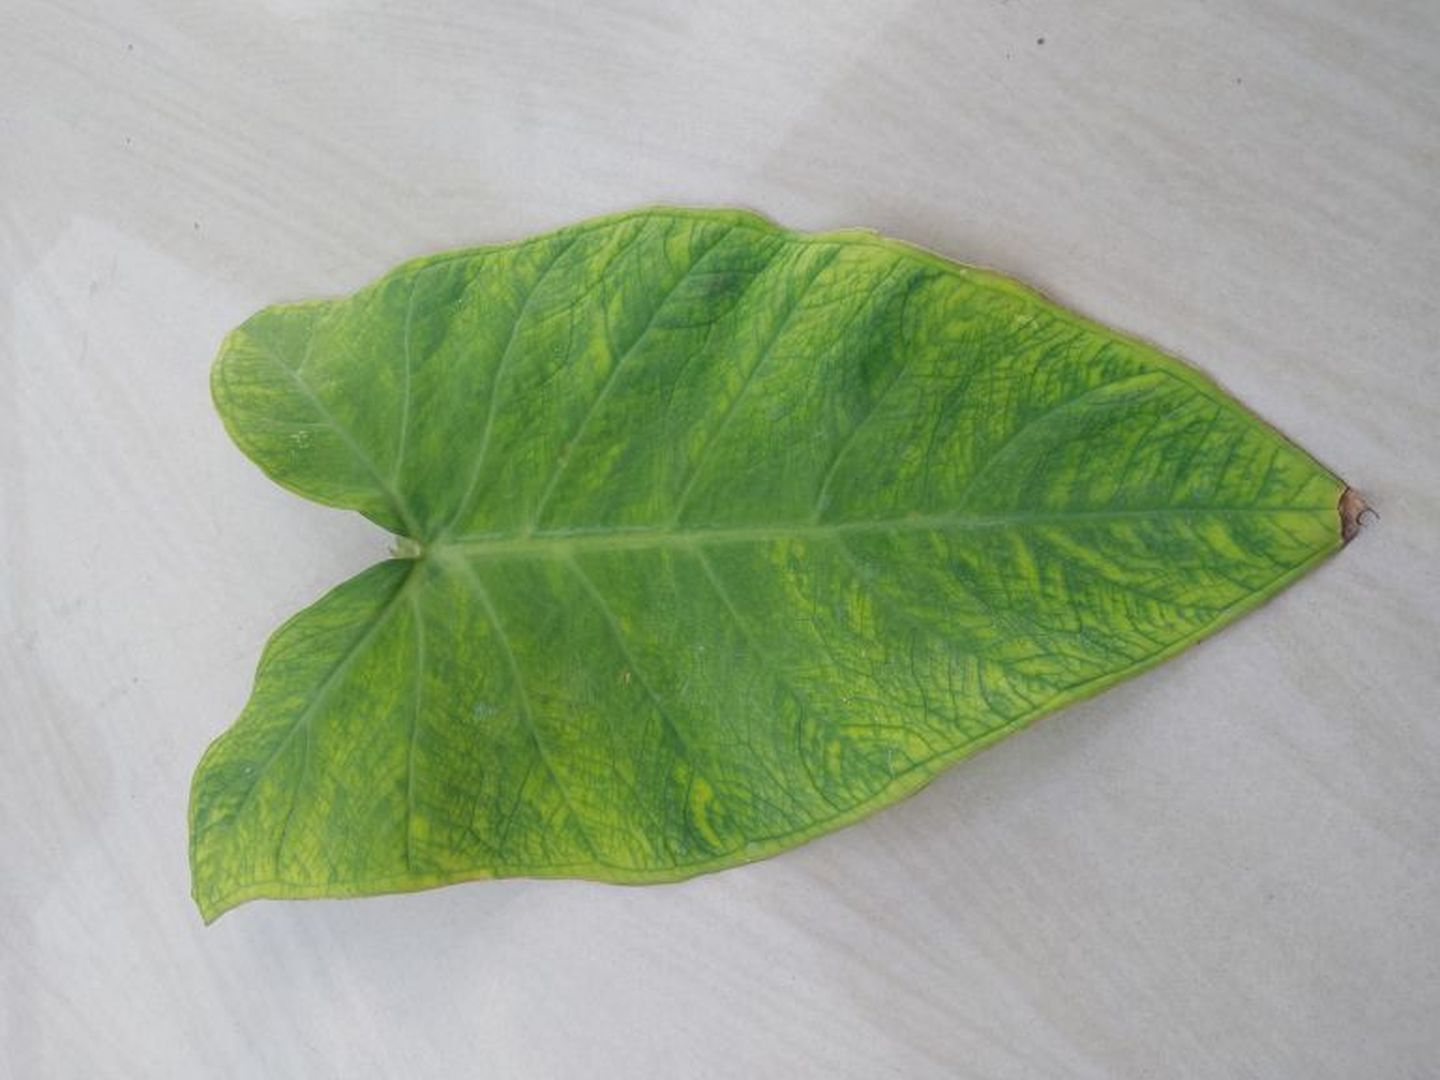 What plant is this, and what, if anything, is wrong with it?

taro, mosaic
